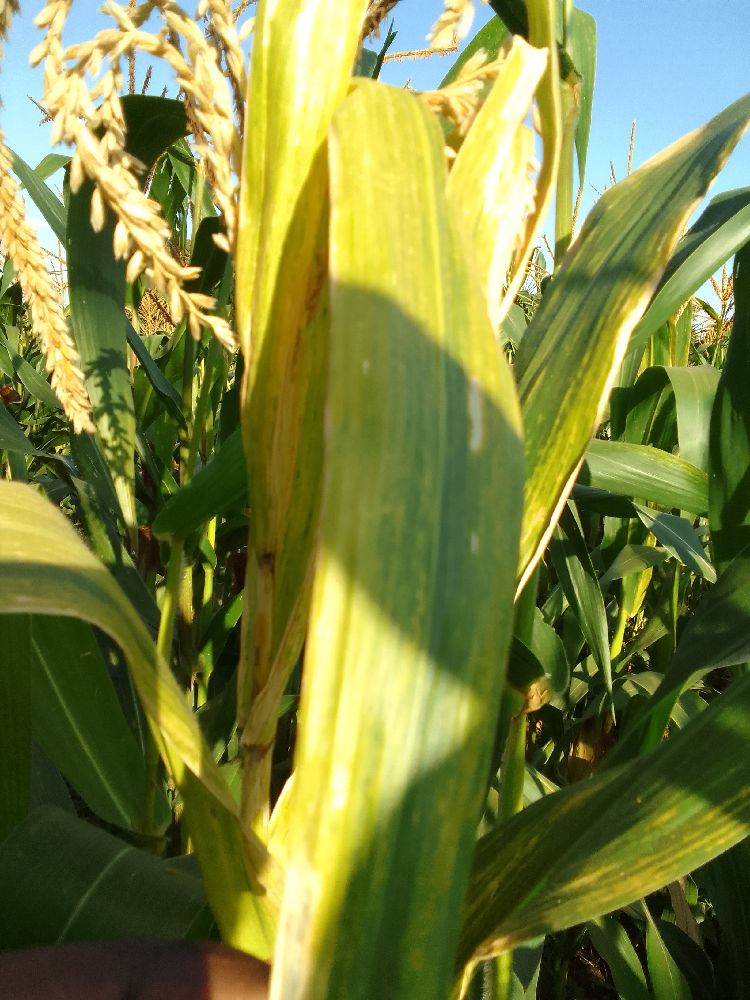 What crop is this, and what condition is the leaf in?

maize, maize lethal necrosis
